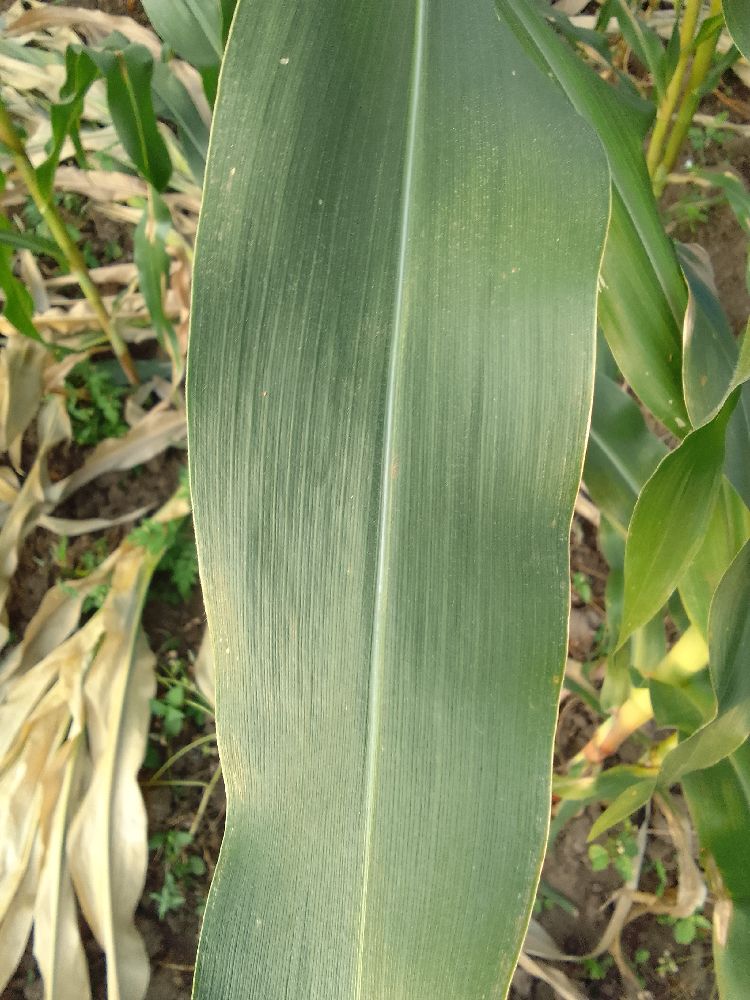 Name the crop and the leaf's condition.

maize, healthy
